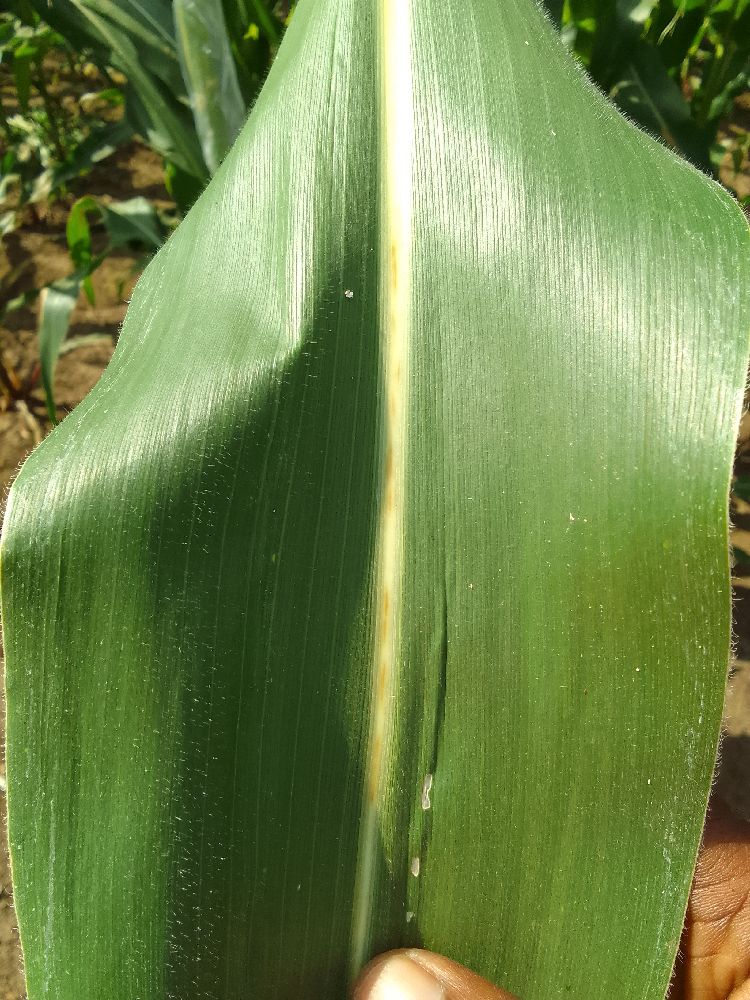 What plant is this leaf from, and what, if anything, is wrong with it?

maize, healthy
